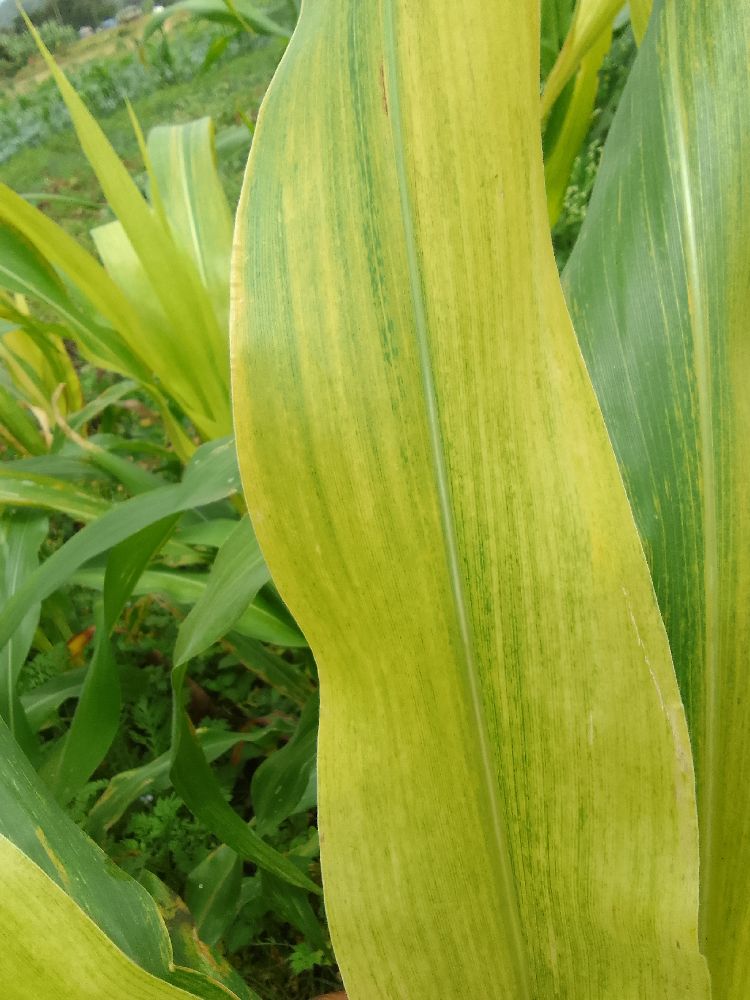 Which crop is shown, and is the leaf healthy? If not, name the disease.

maize, maize lethal necrosis
